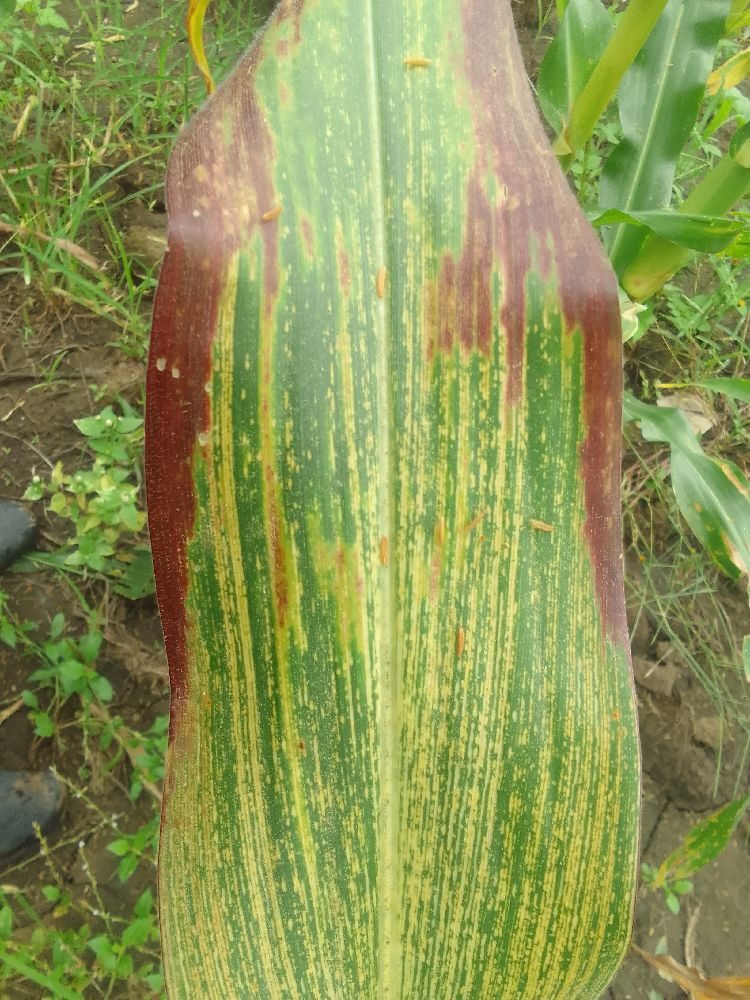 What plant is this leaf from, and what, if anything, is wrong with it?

maize, maize streak virus
